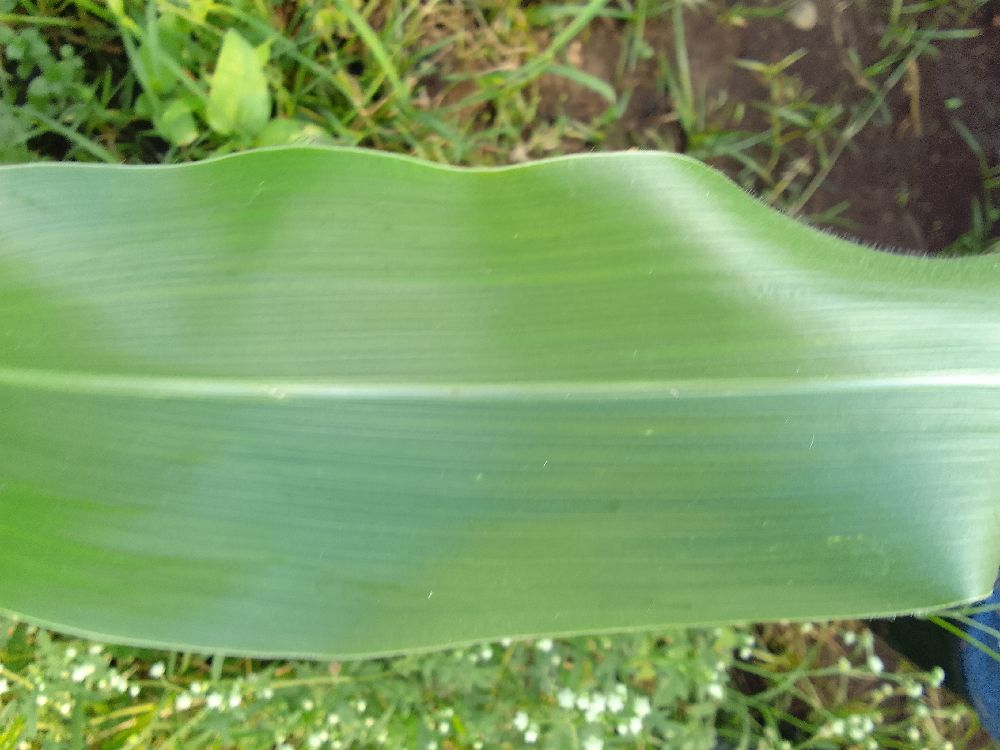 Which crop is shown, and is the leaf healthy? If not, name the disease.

maize, healthy
